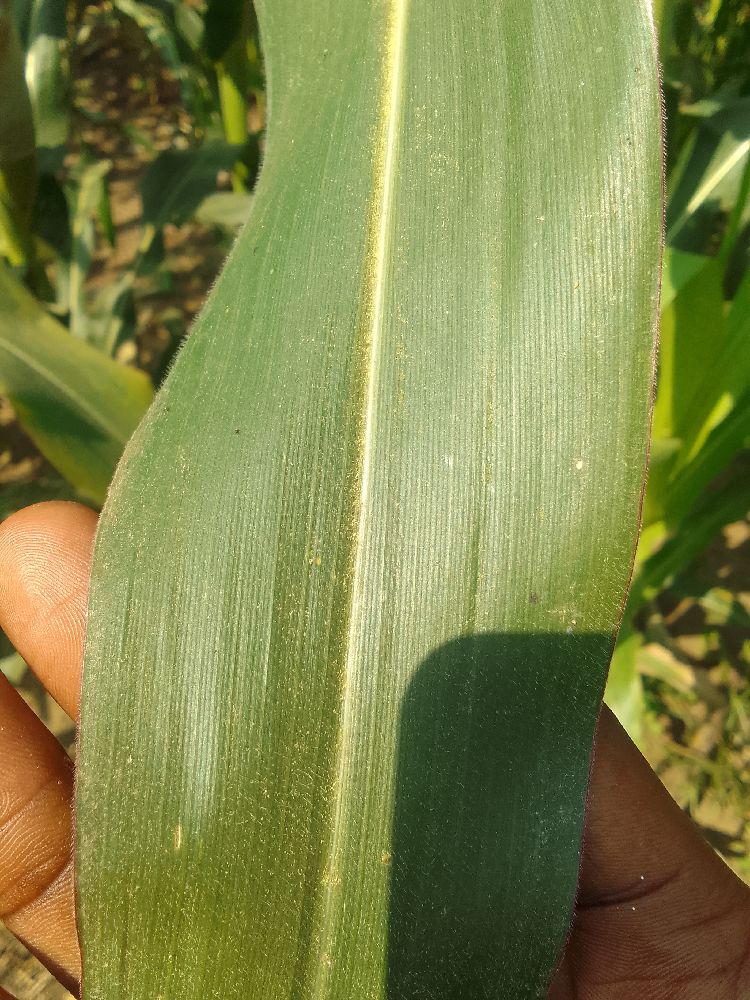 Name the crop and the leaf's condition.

maize, healthy
